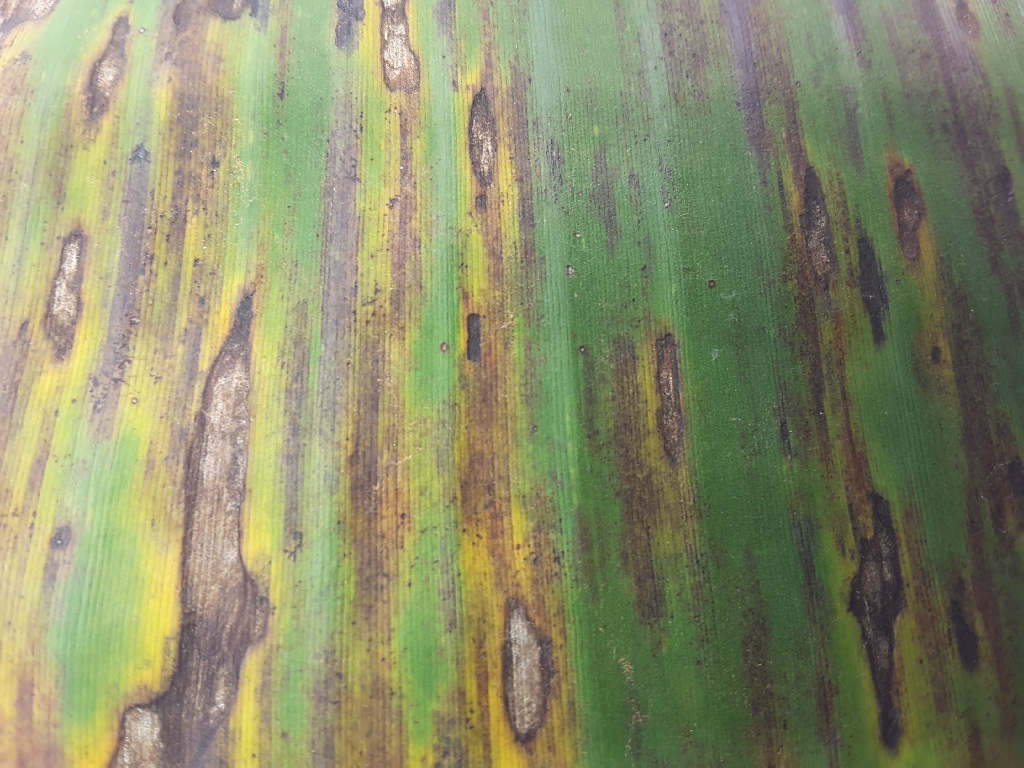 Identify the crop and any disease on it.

banana, black sigatoka
